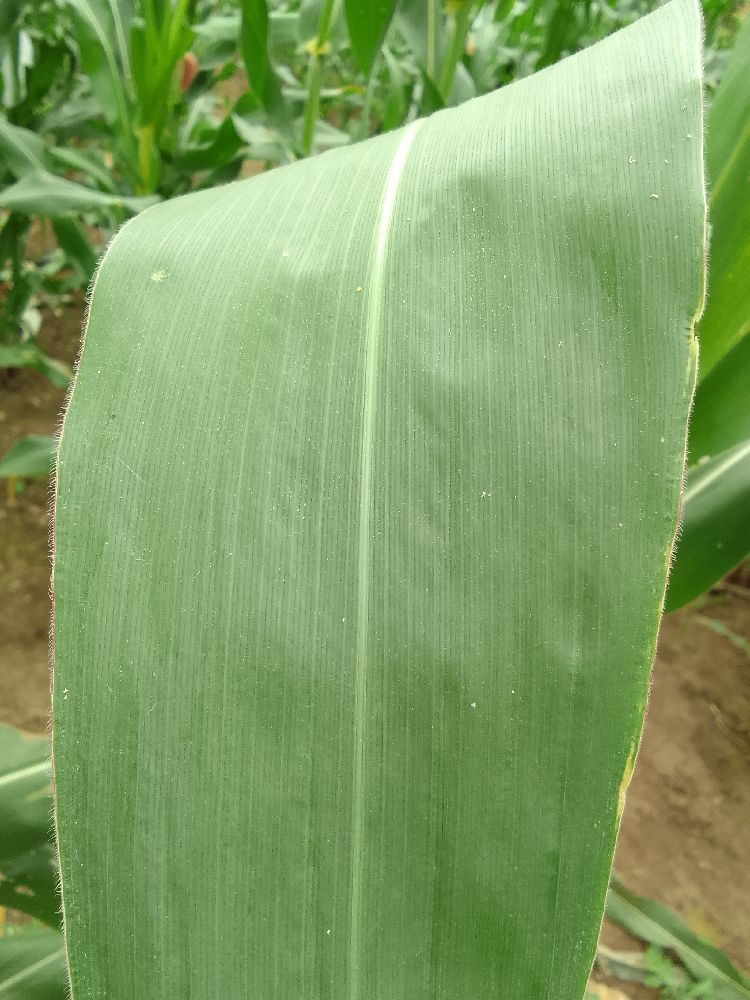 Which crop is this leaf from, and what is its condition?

maize, healthy
